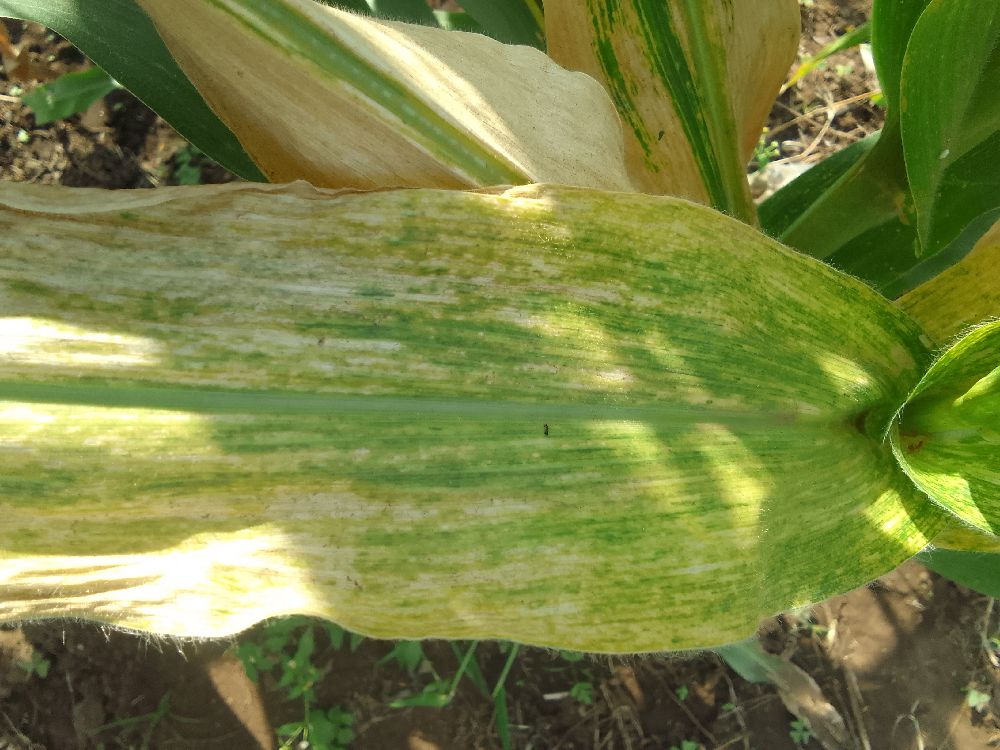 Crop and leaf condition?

maize, maize lethal necrosis
